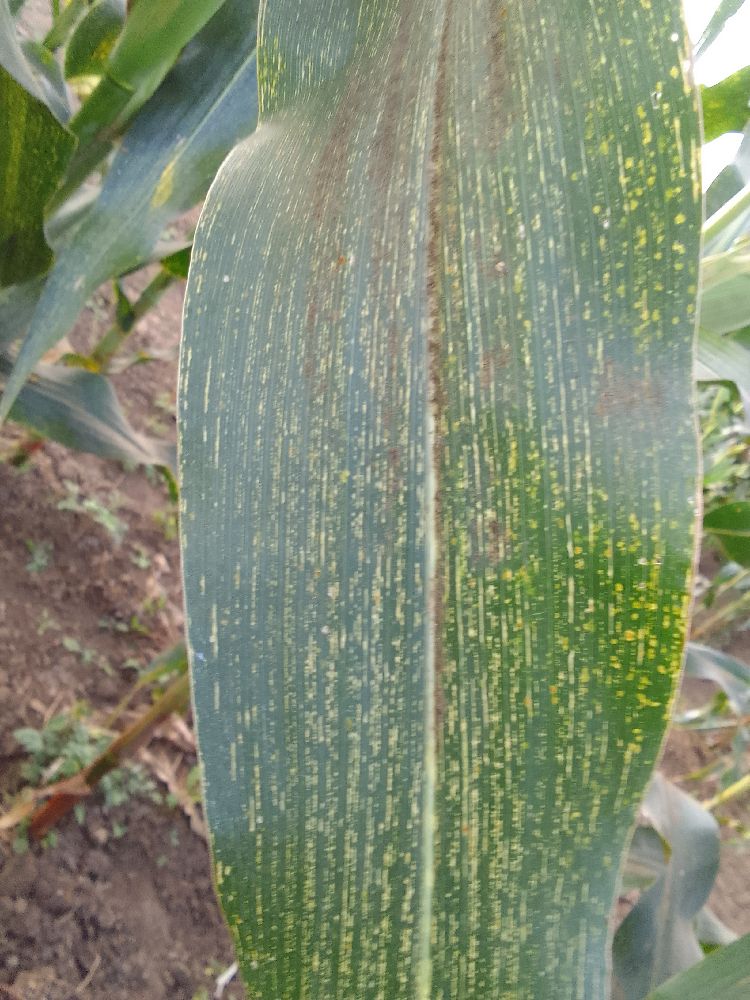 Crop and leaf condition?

maize, maize streak virus
